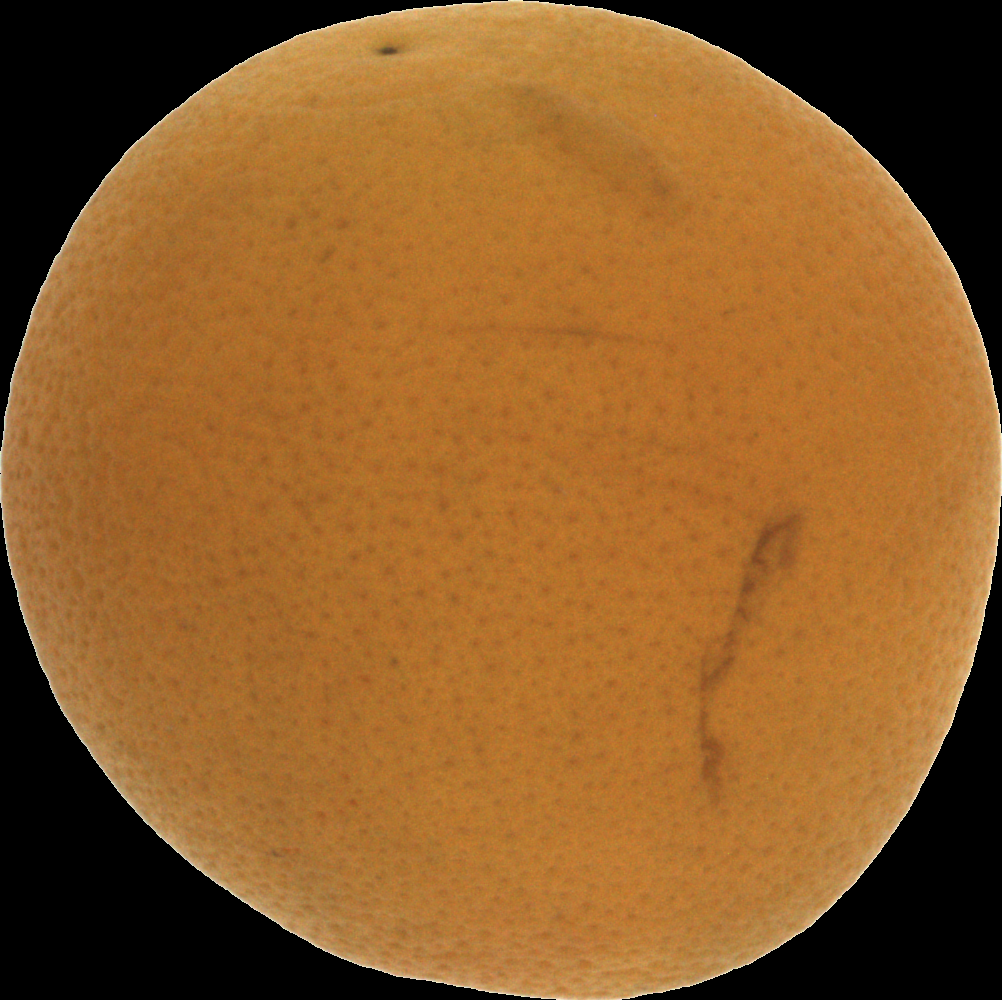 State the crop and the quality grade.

orange, bad
